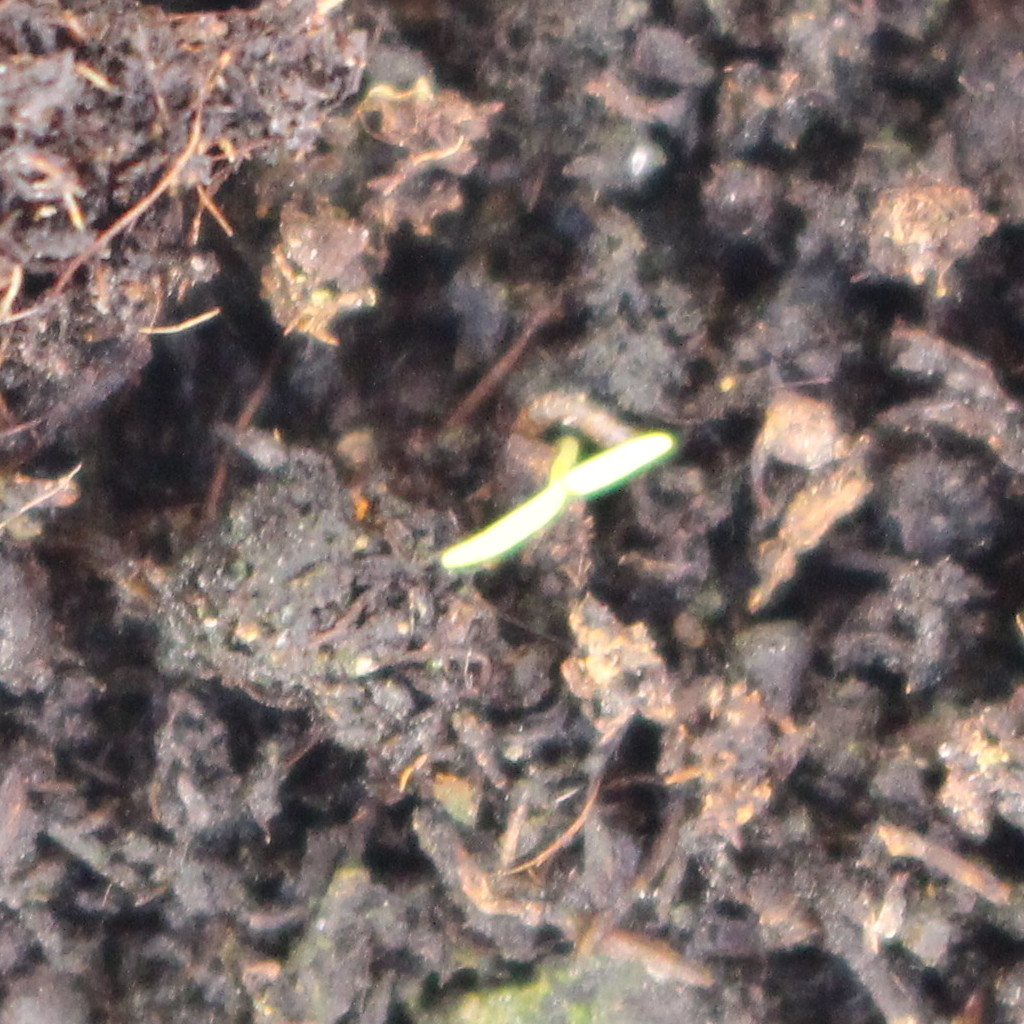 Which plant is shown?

Papaver rhoeas
